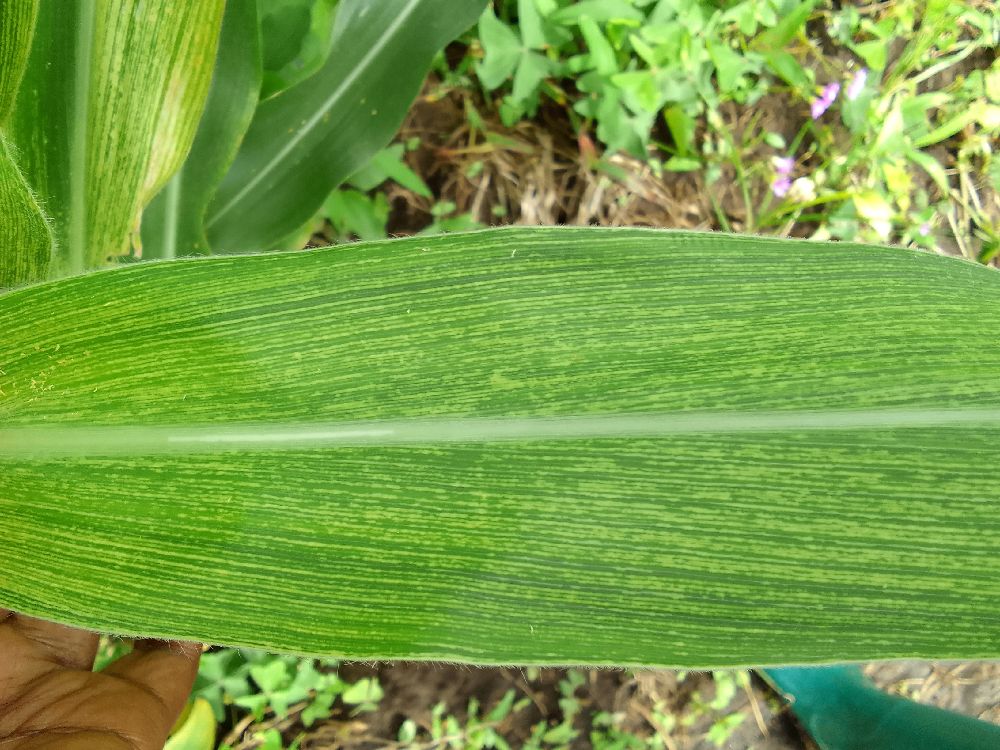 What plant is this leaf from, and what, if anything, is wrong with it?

maize, maize streak virus
